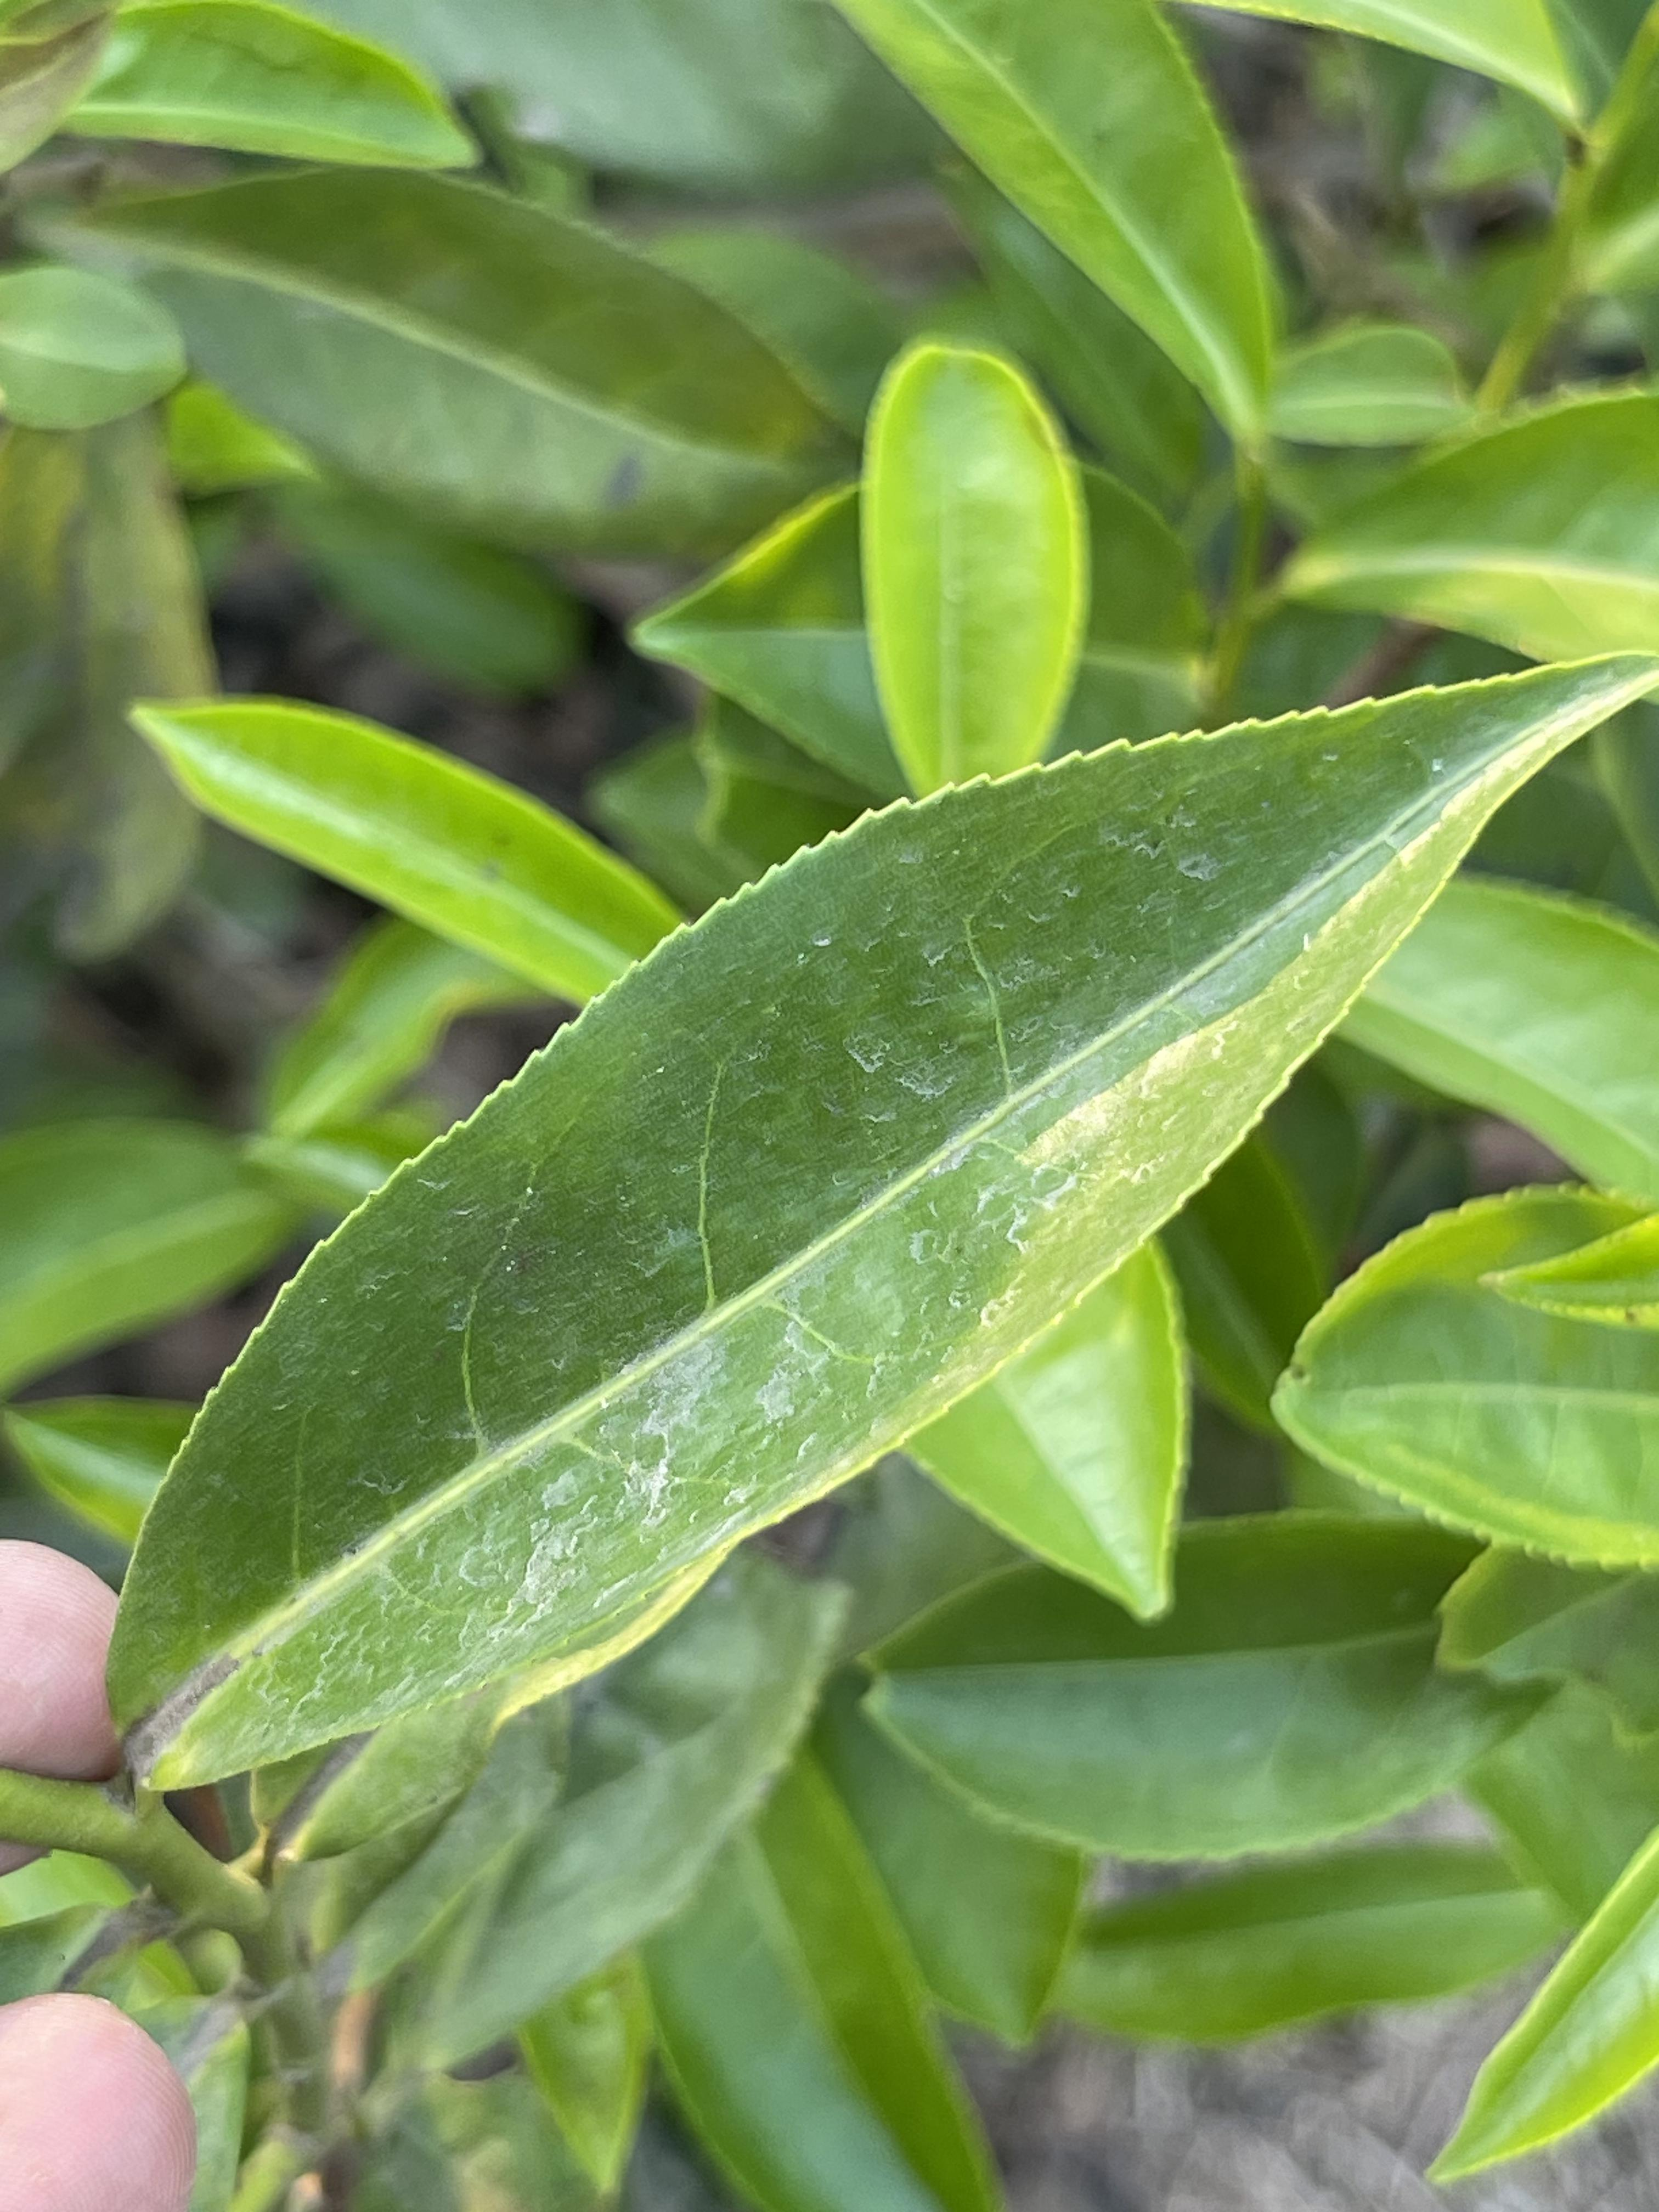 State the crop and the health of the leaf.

tea, healthy leaf
